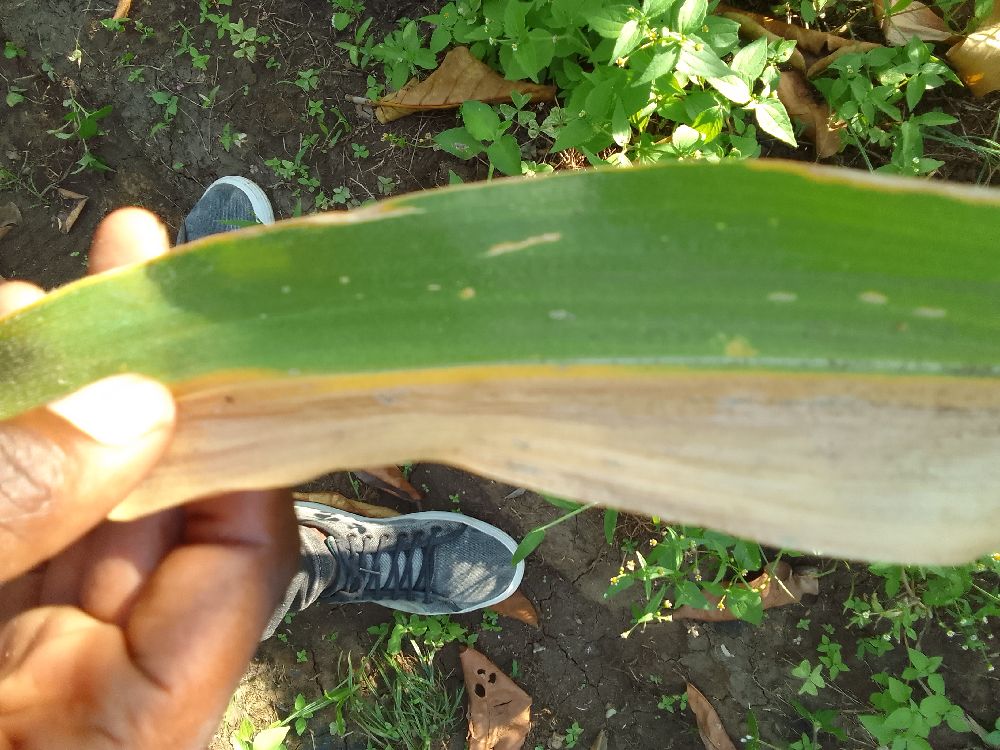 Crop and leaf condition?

maize, maize lethal necrosis
